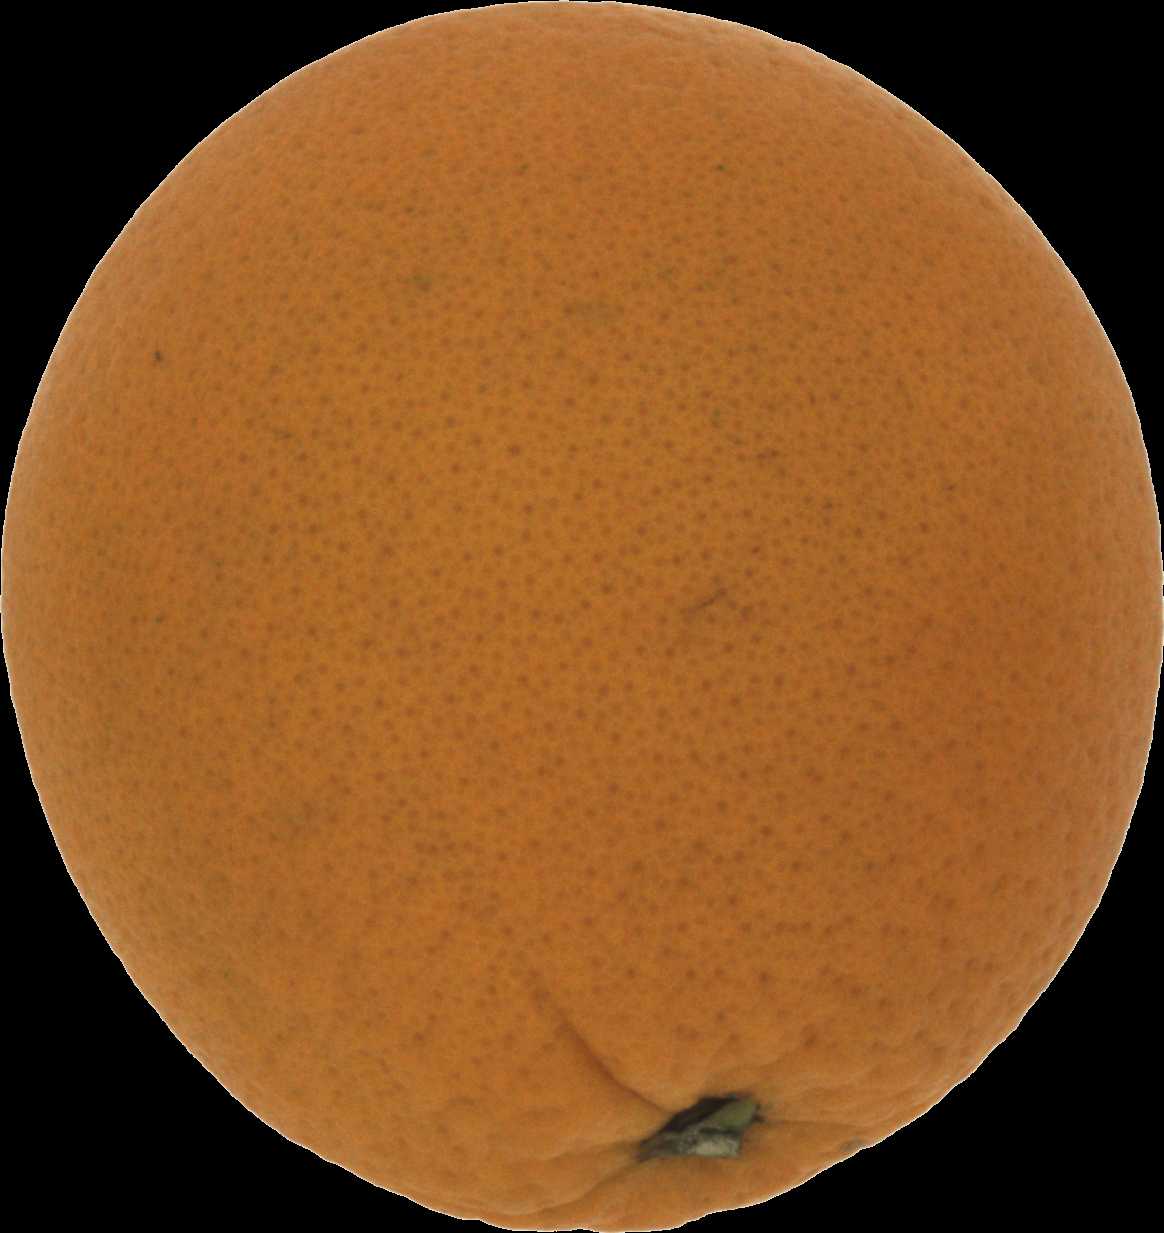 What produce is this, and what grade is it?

orange, good
